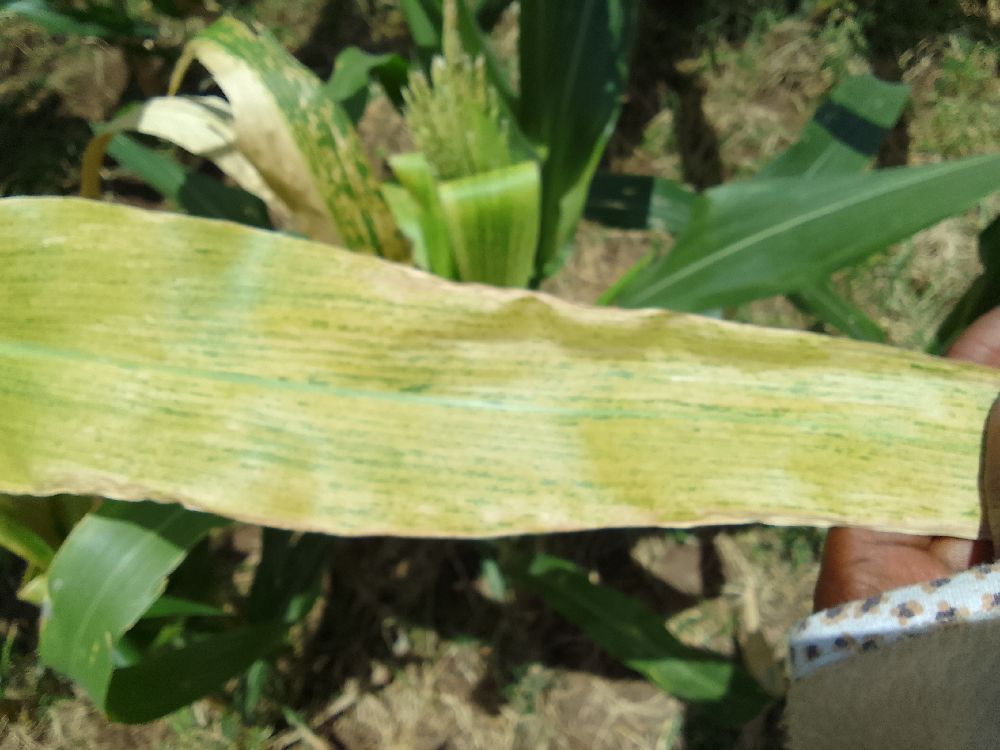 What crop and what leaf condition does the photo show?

maize, maize lethal necrosis
